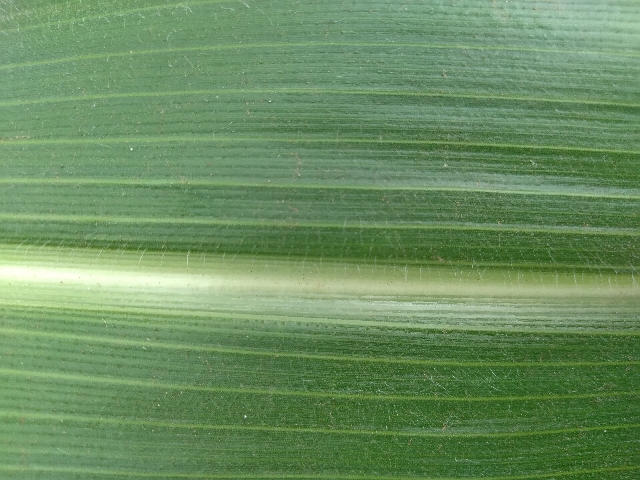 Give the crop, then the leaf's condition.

maize, healthy
